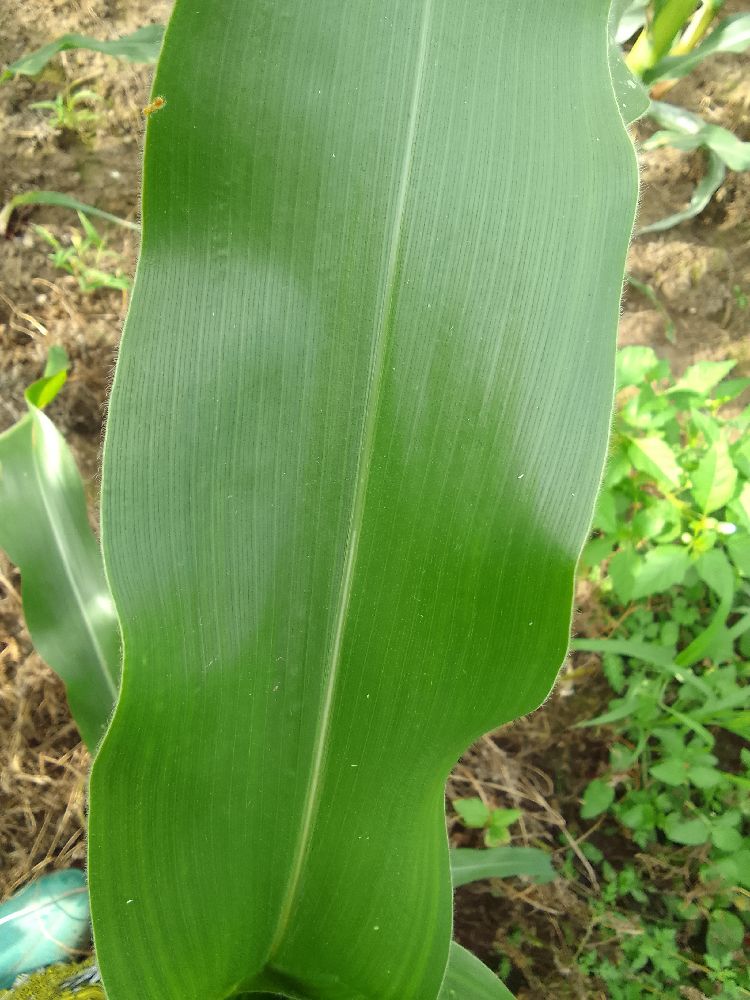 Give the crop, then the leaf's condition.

maize, healthy
